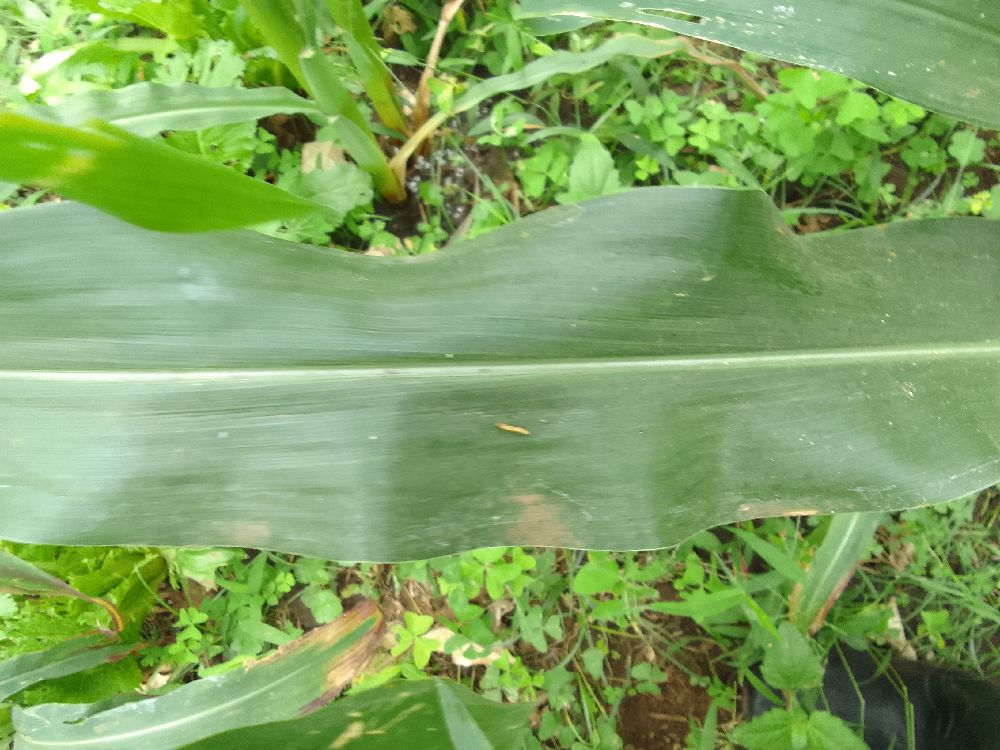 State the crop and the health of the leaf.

maize, healthy
